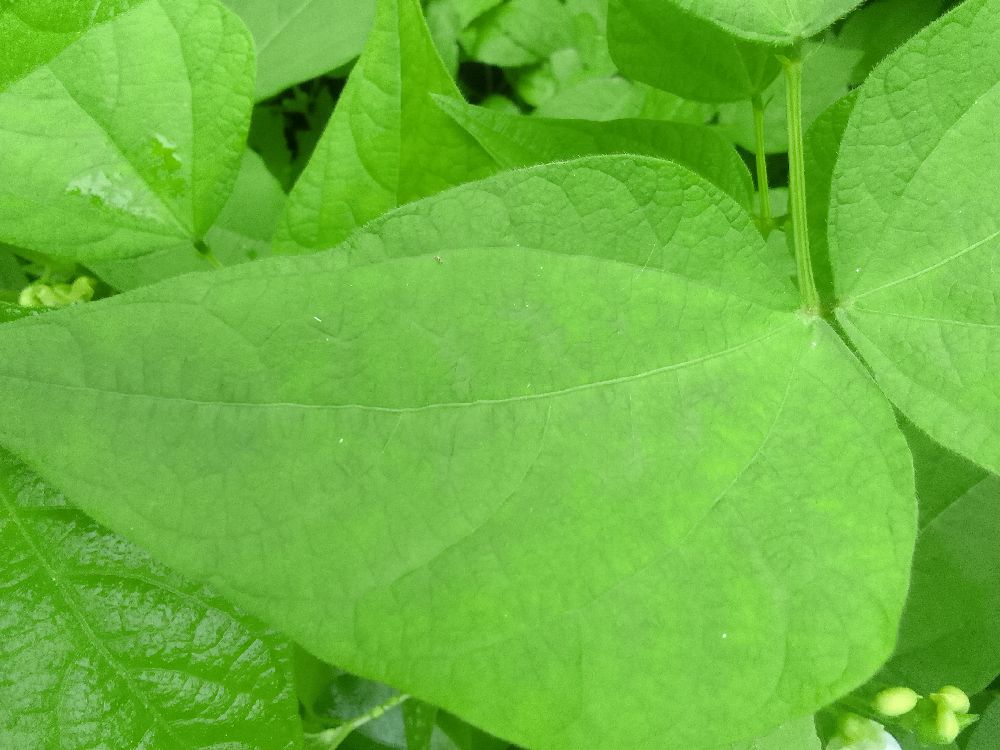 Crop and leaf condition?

common bean, healthy
